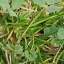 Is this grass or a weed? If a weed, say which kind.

unstructured weed
